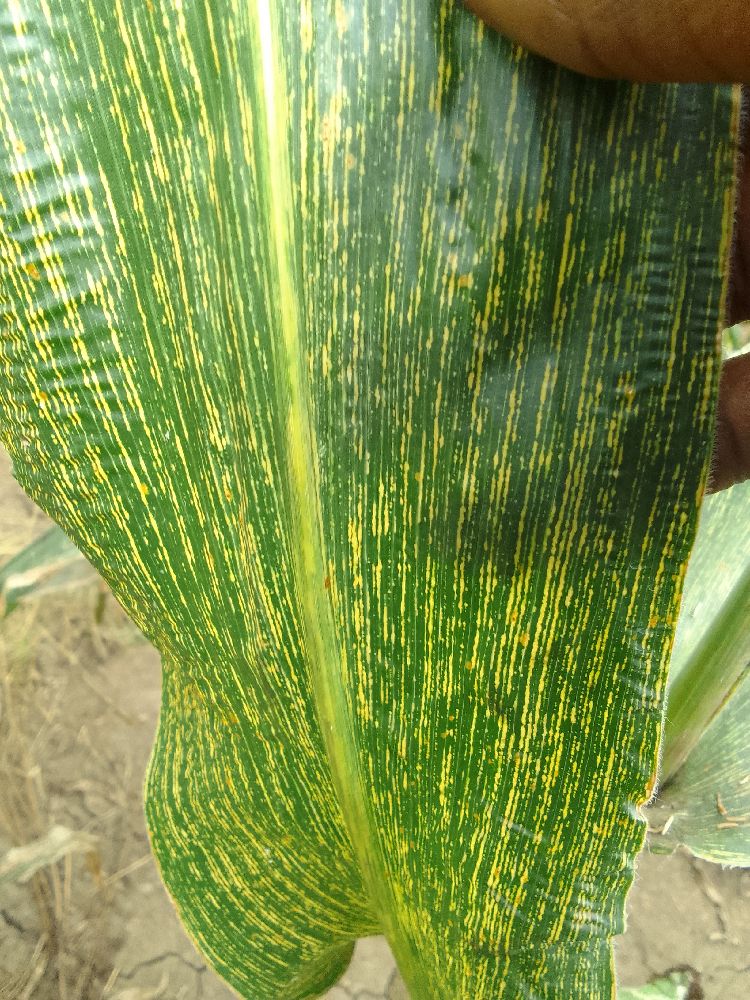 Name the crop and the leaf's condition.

maize, maize streak virus
